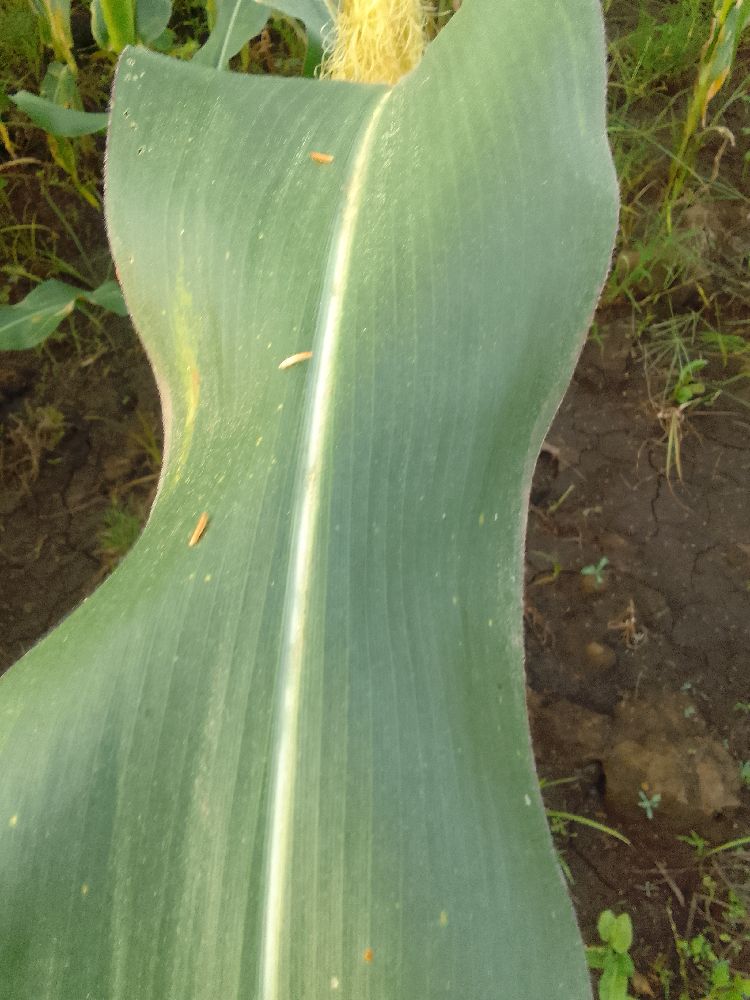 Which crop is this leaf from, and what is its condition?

maize, healthy
